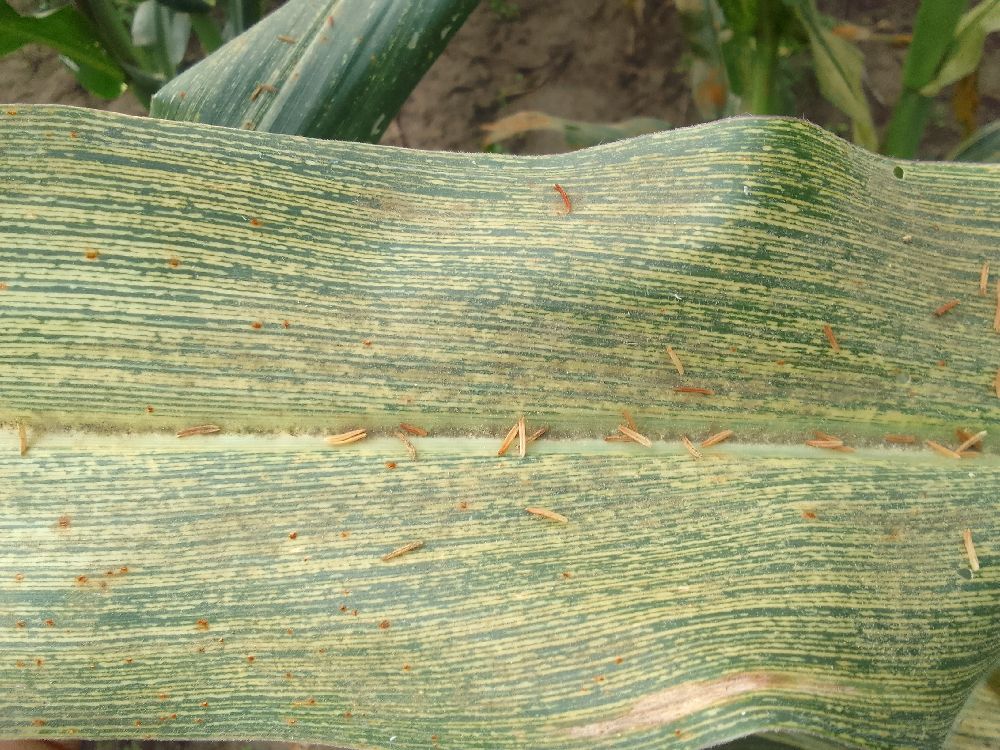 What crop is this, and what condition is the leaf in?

maize, maize streak virus
